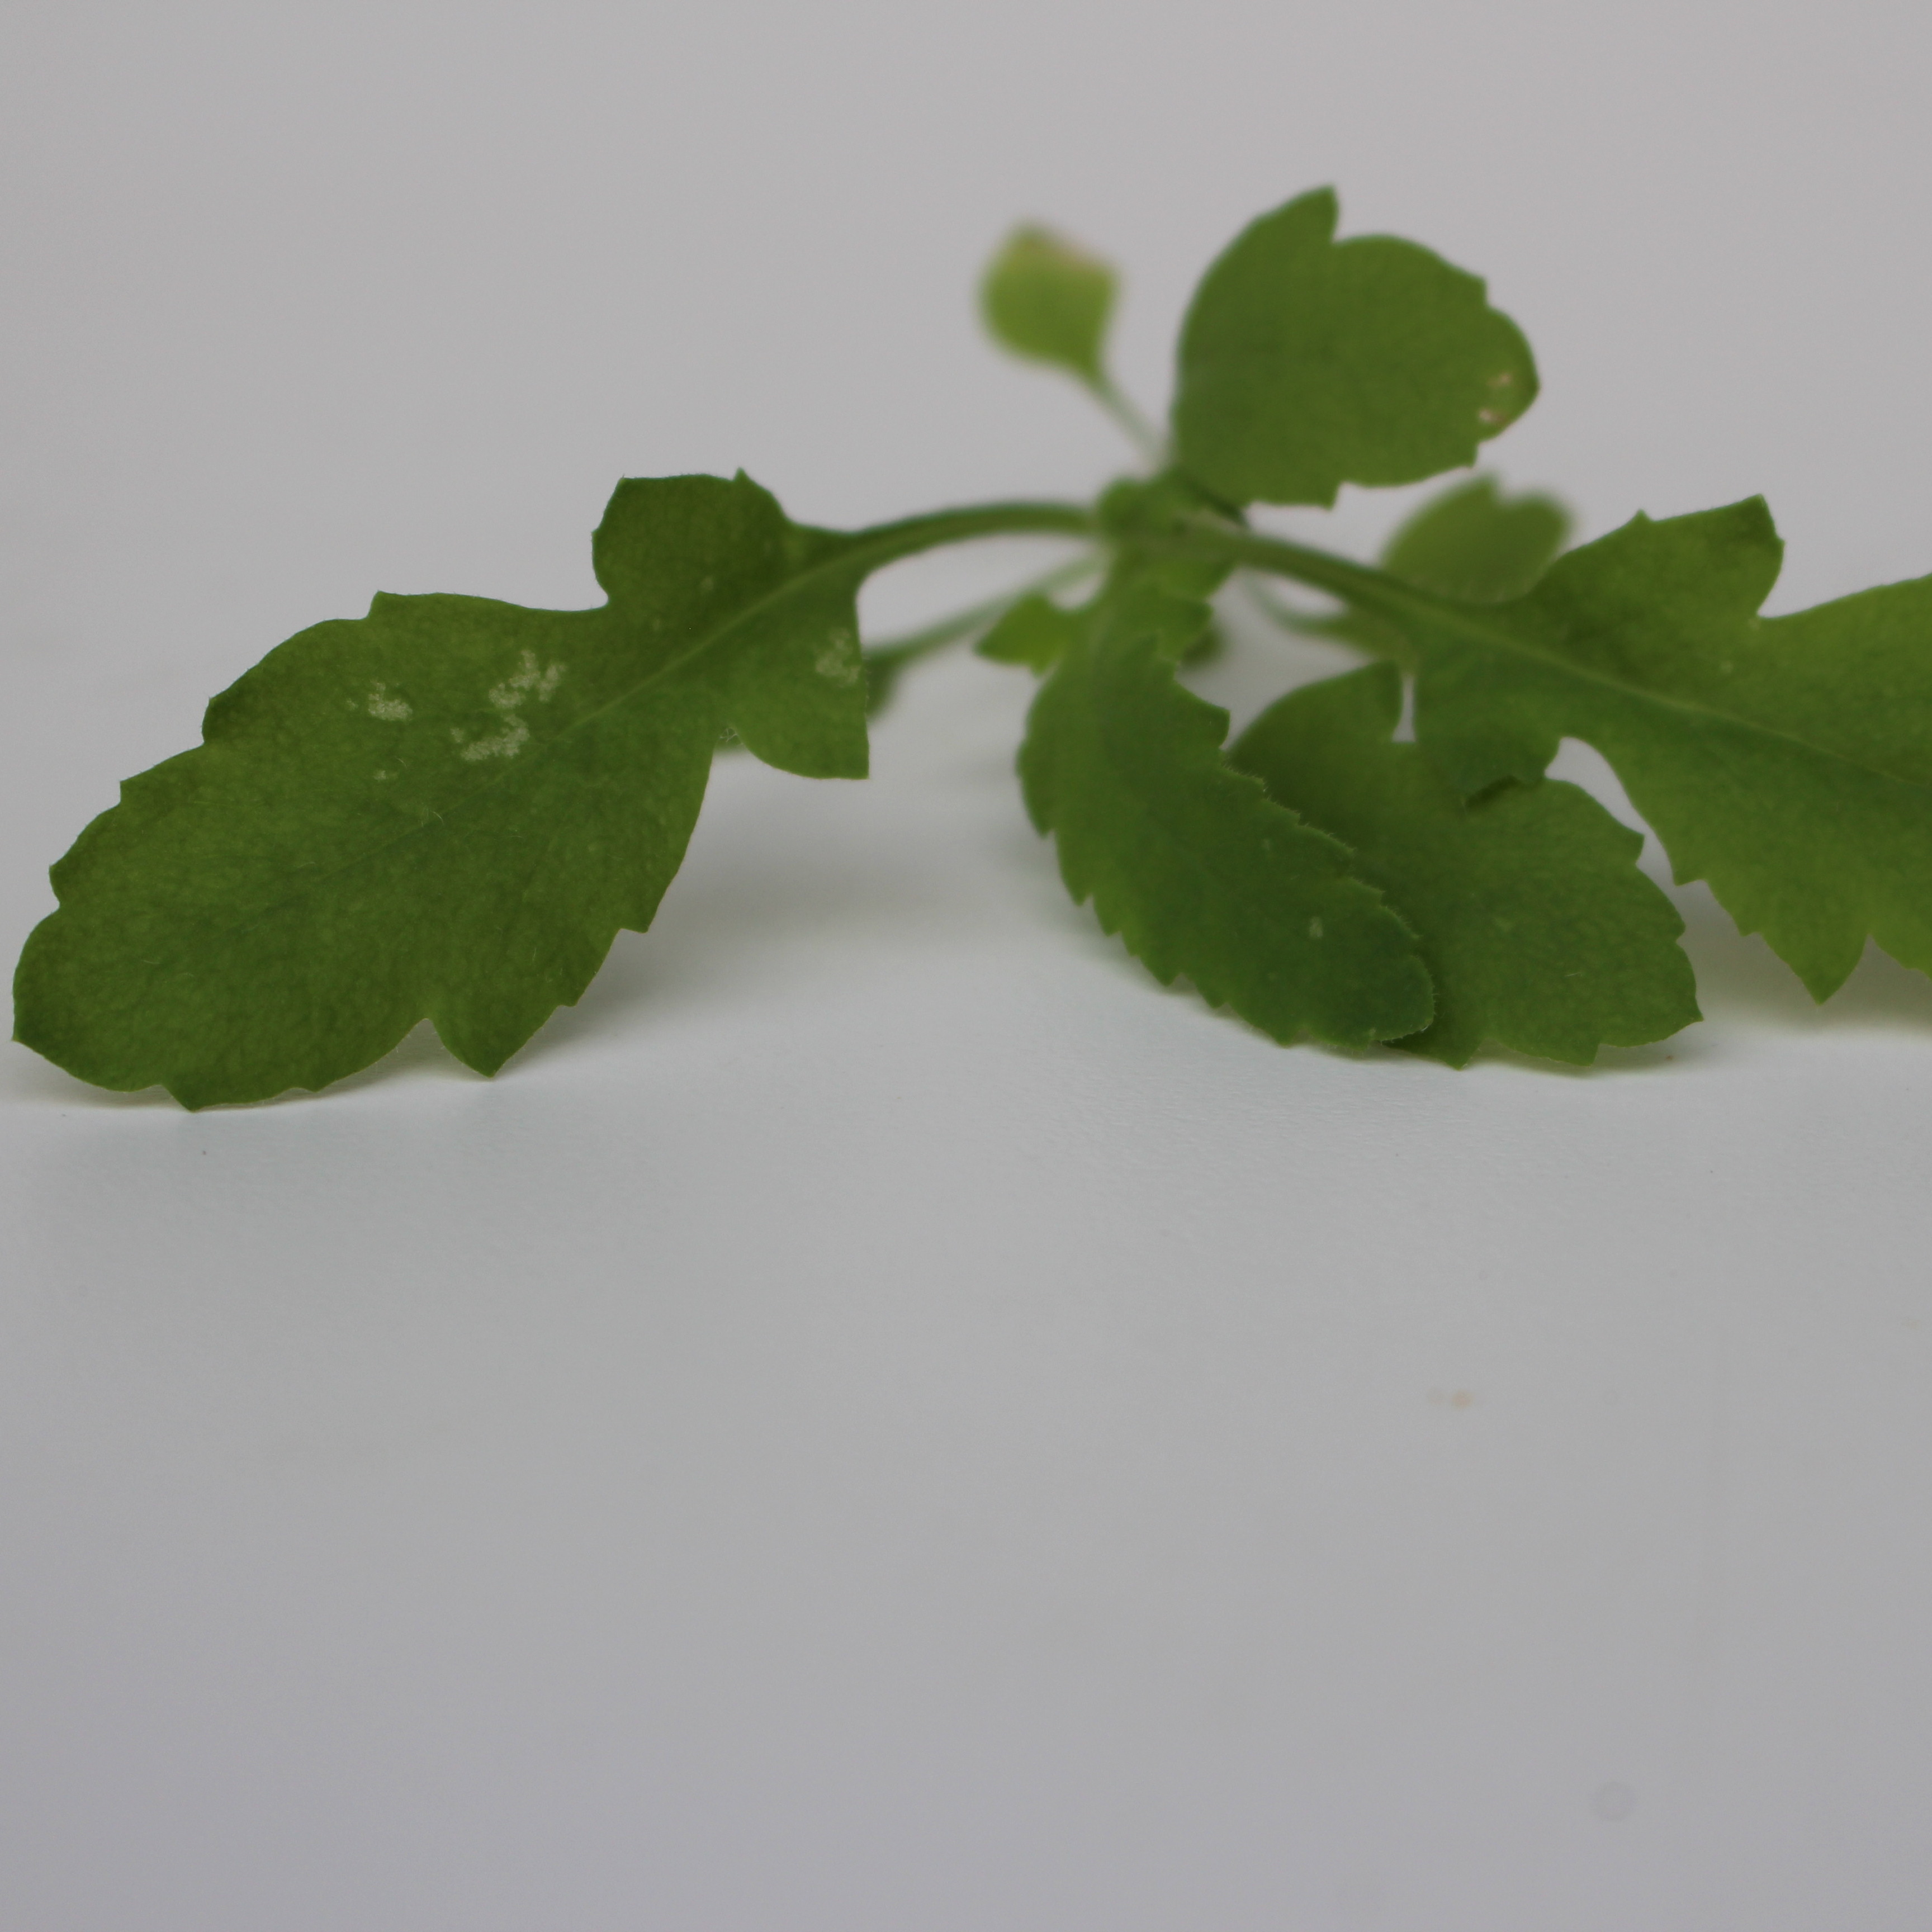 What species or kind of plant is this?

Papaver rhoeas
